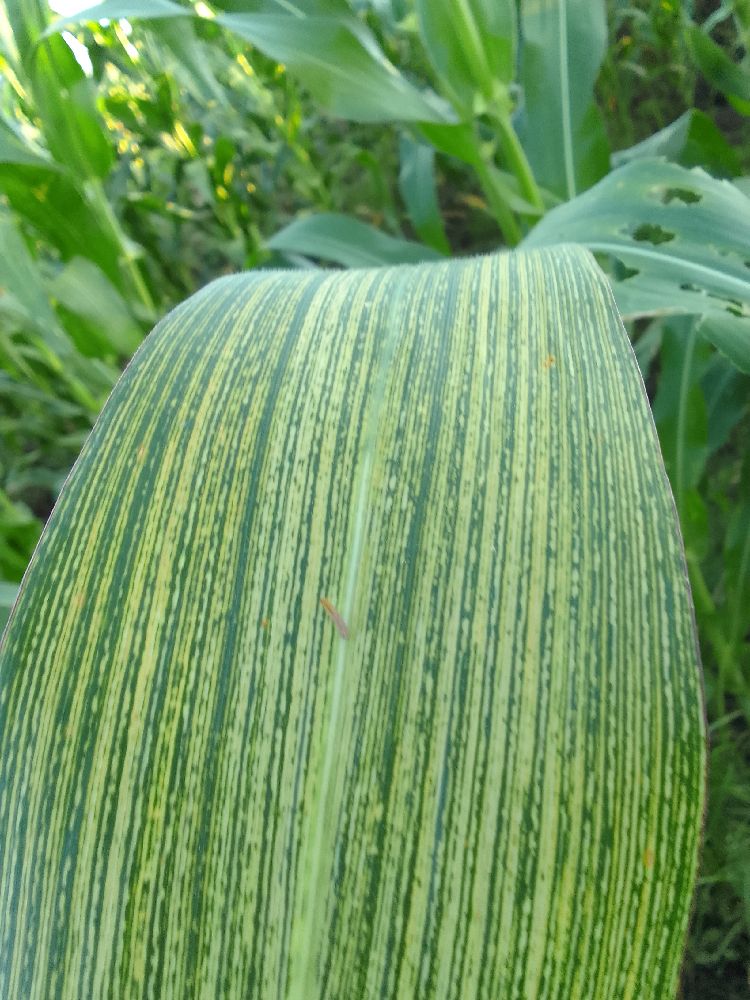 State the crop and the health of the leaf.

maize, maize streak virus
